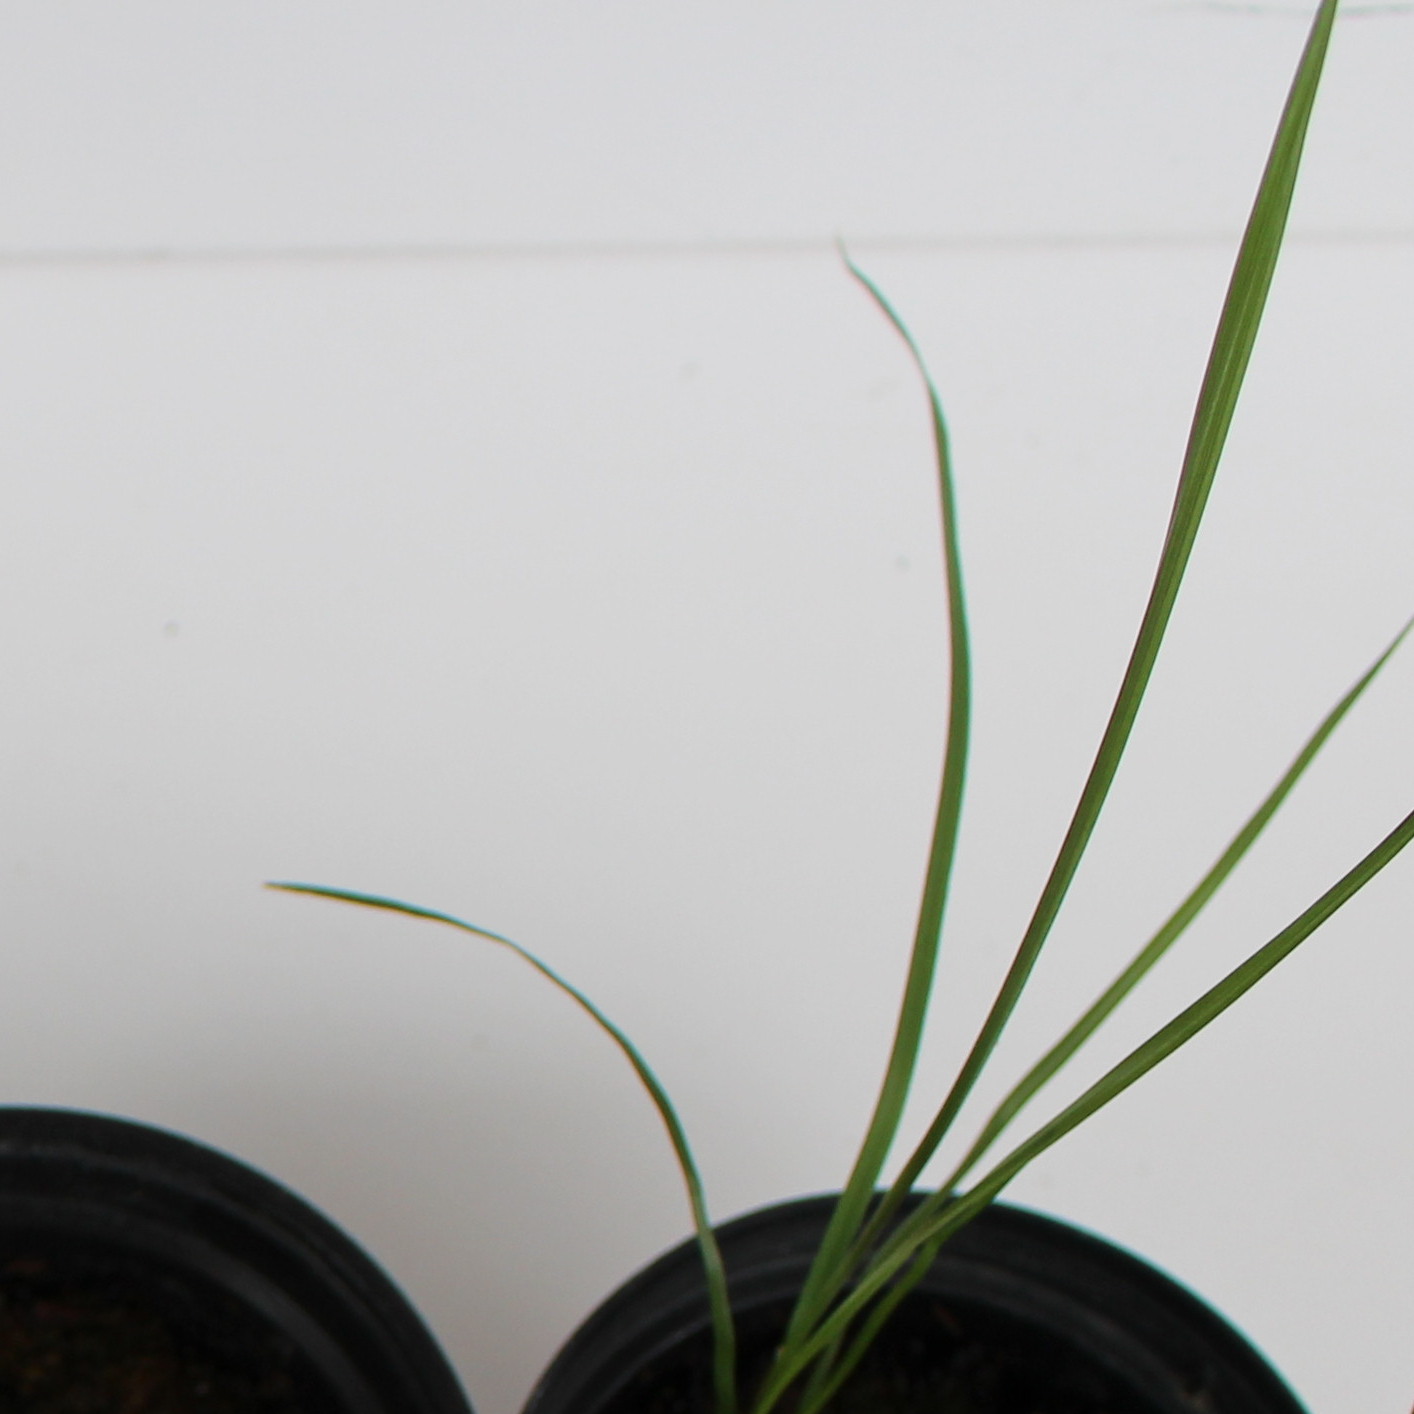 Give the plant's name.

Lolium multiflorum
